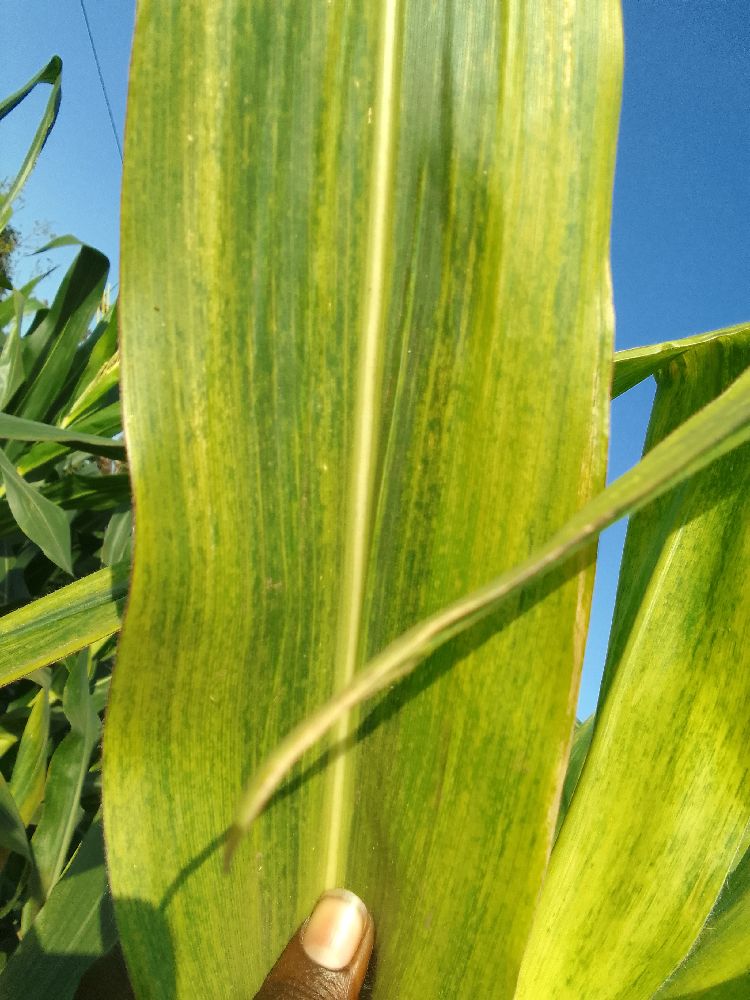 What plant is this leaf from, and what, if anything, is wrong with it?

maize, maize lethal necrosis
